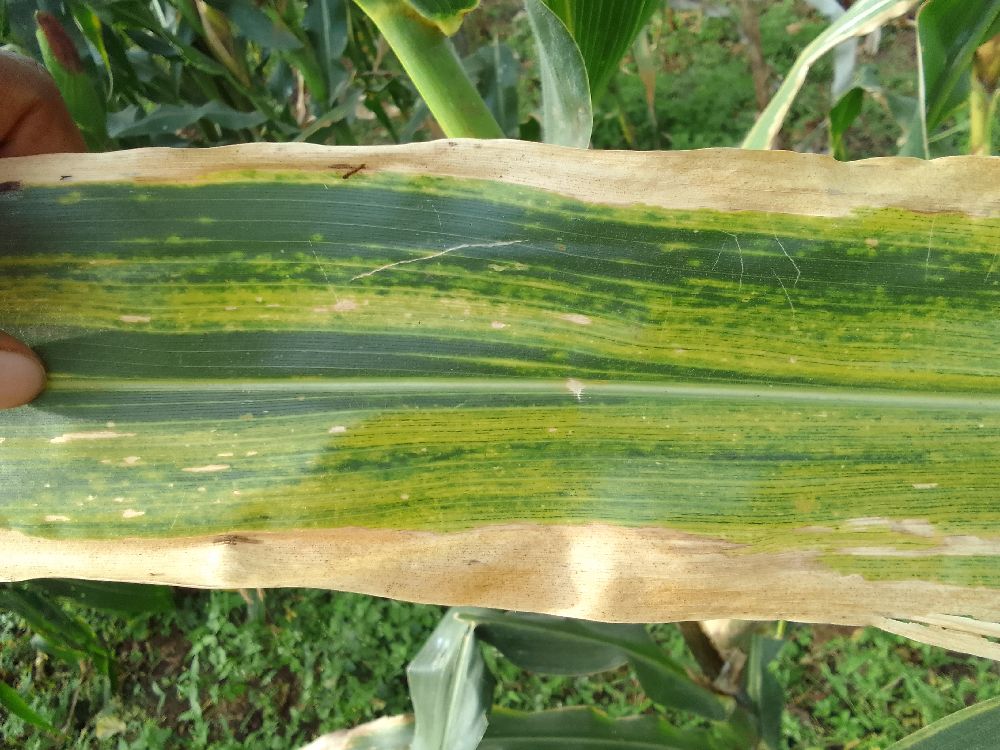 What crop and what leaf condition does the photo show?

maize, maize lethal necrosis
